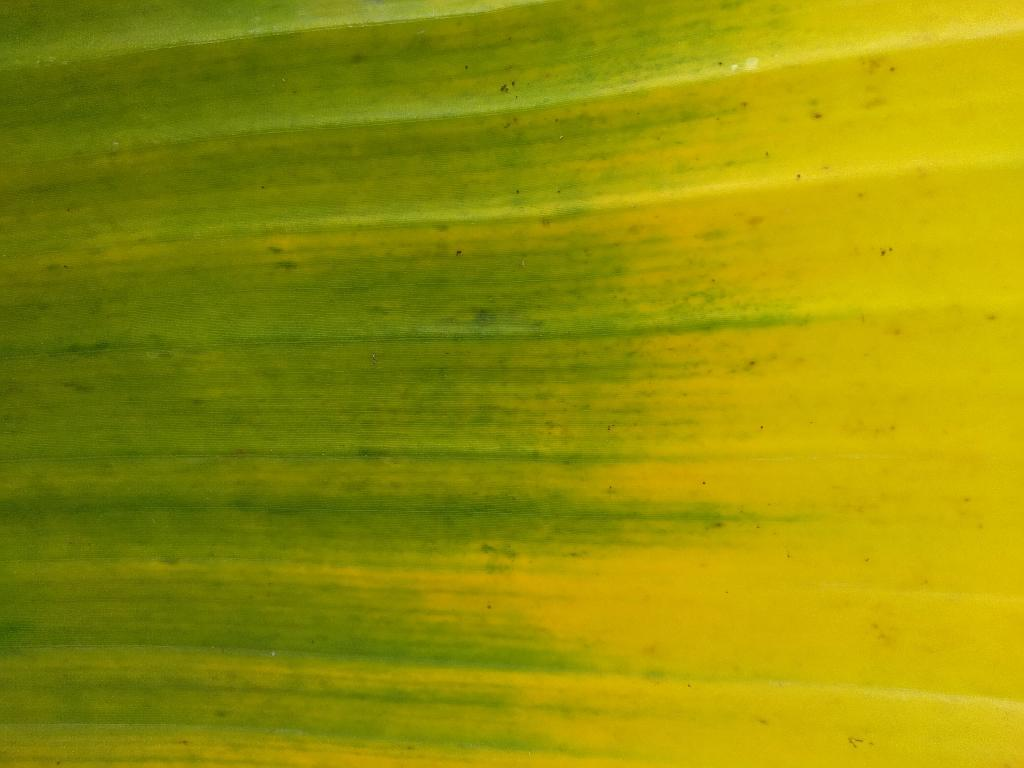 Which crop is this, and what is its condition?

banana, fusarium wilt race 1
